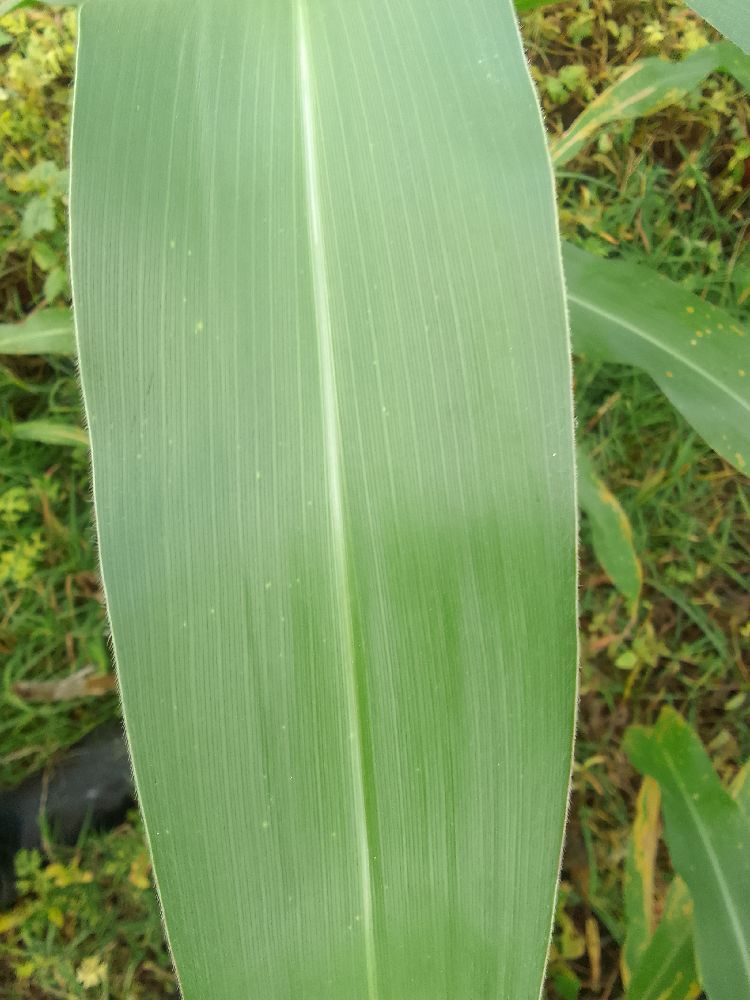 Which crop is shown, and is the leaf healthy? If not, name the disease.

maize, healthy
